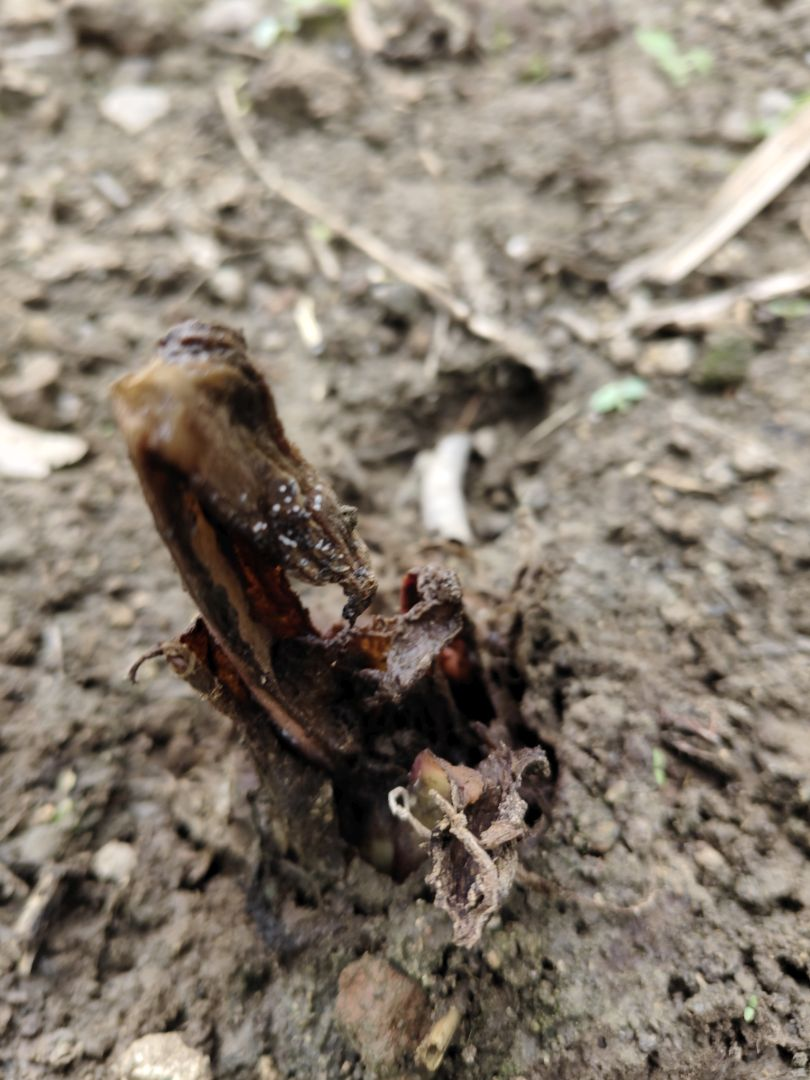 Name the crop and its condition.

taro, root rot
